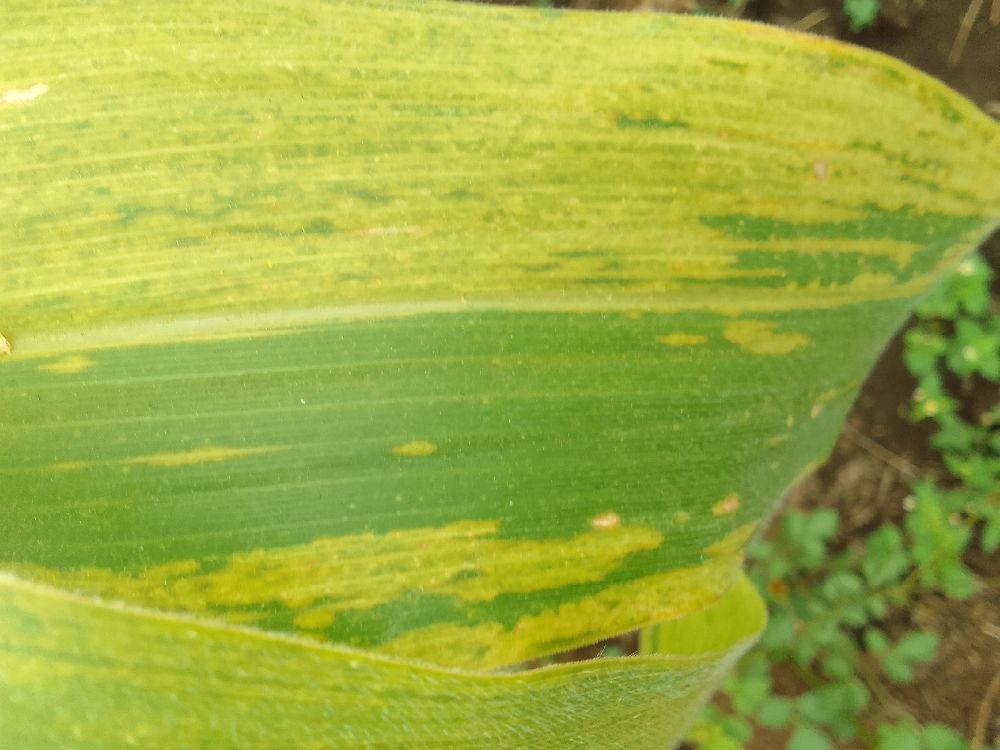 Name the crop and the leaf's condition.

maize, maize lethal necrosis
